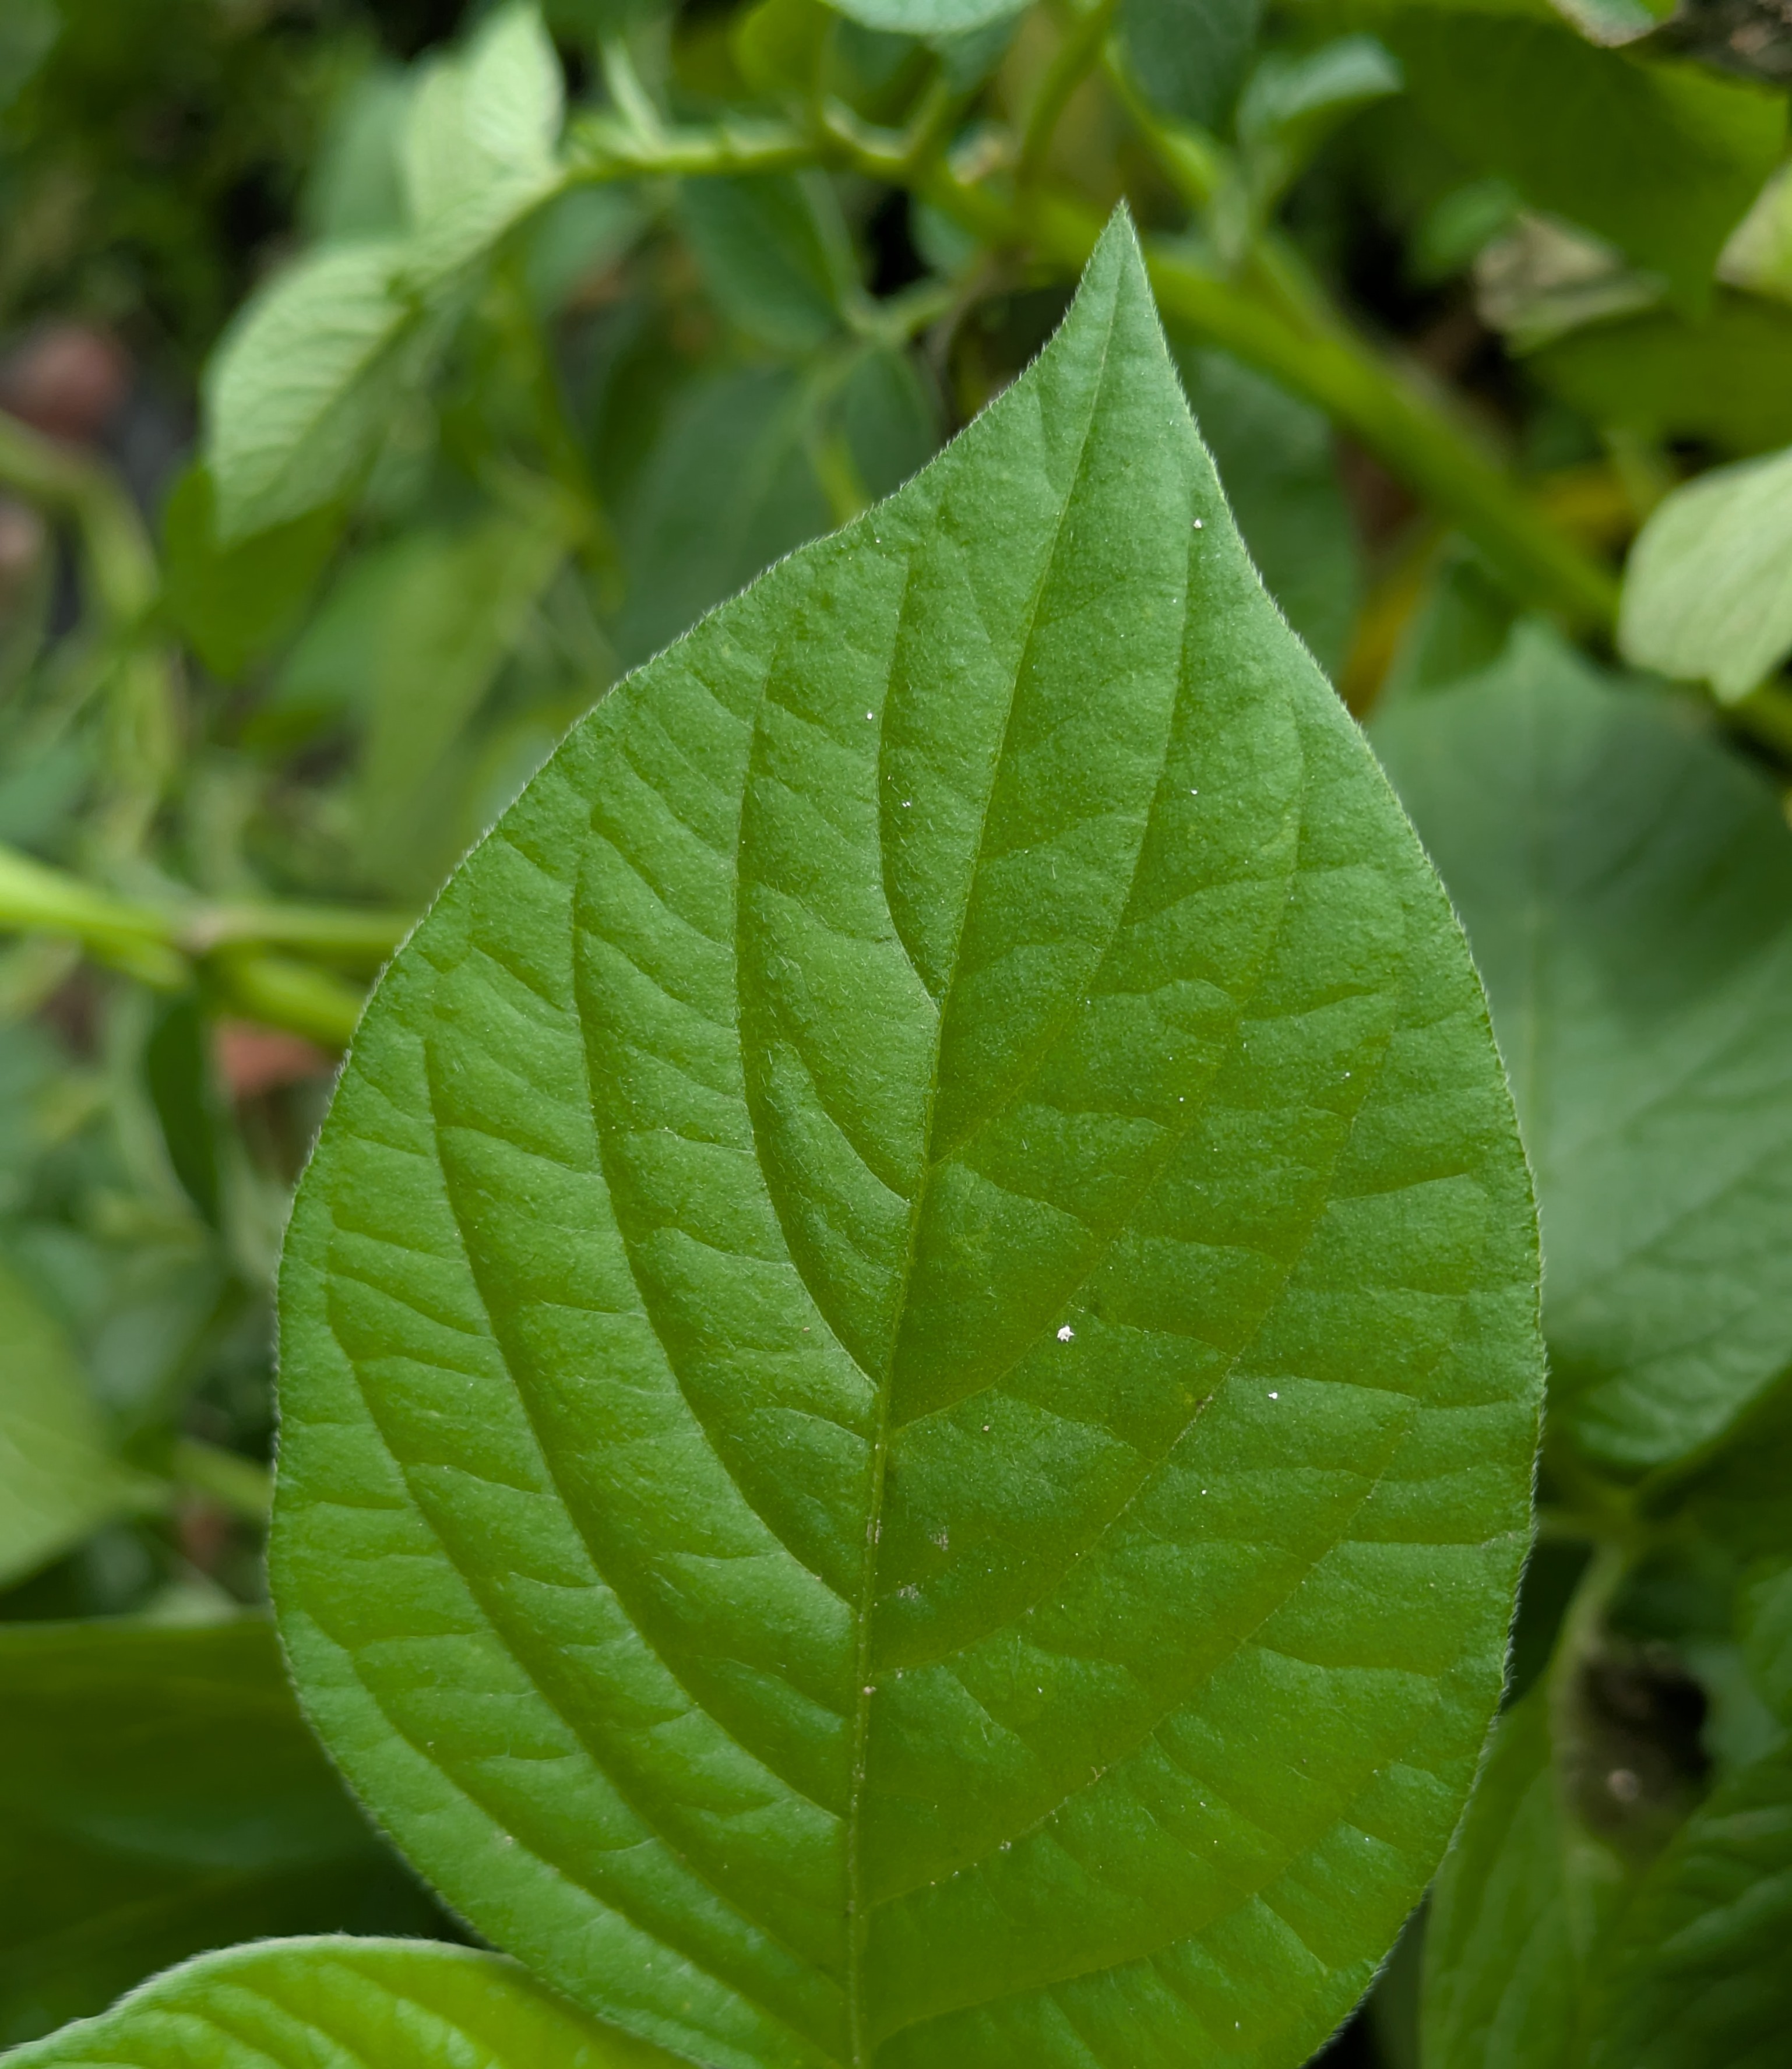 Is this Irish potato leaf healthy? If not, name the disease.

healthy
